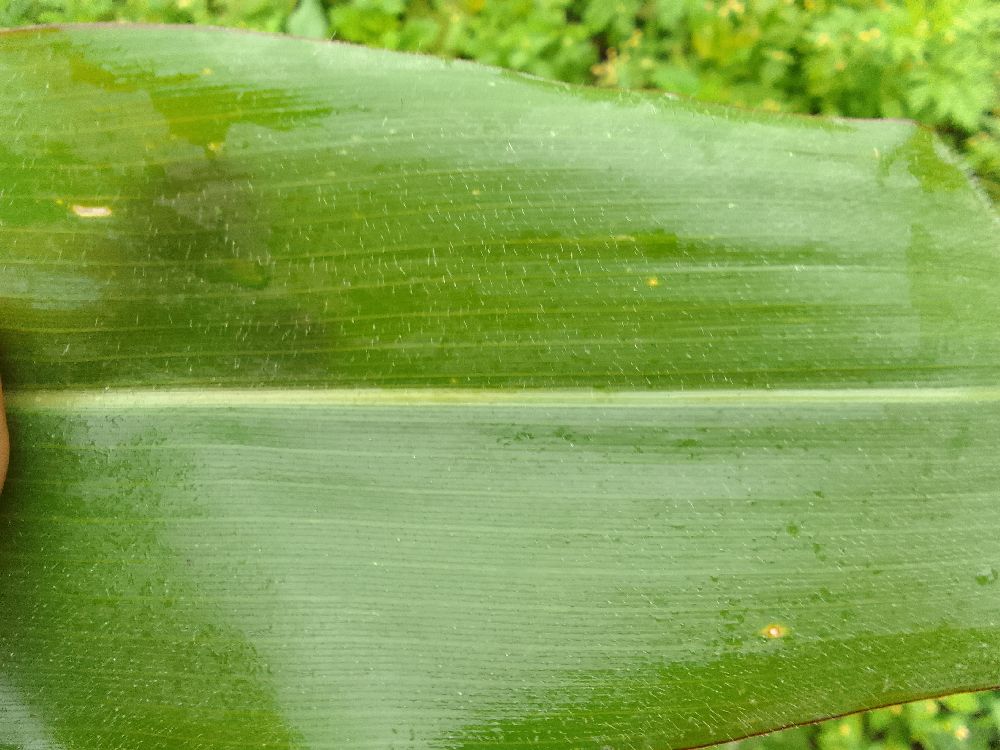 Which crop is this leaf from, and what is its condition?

maize, healthy
